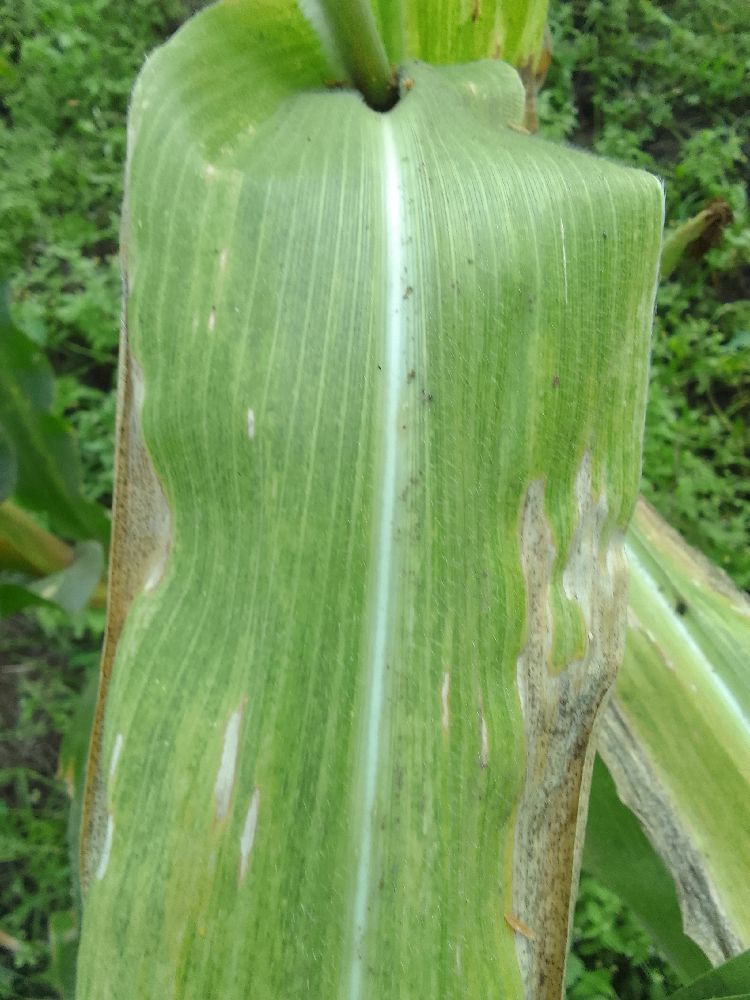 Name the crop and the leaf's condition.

maize, maize lethal necrosis
